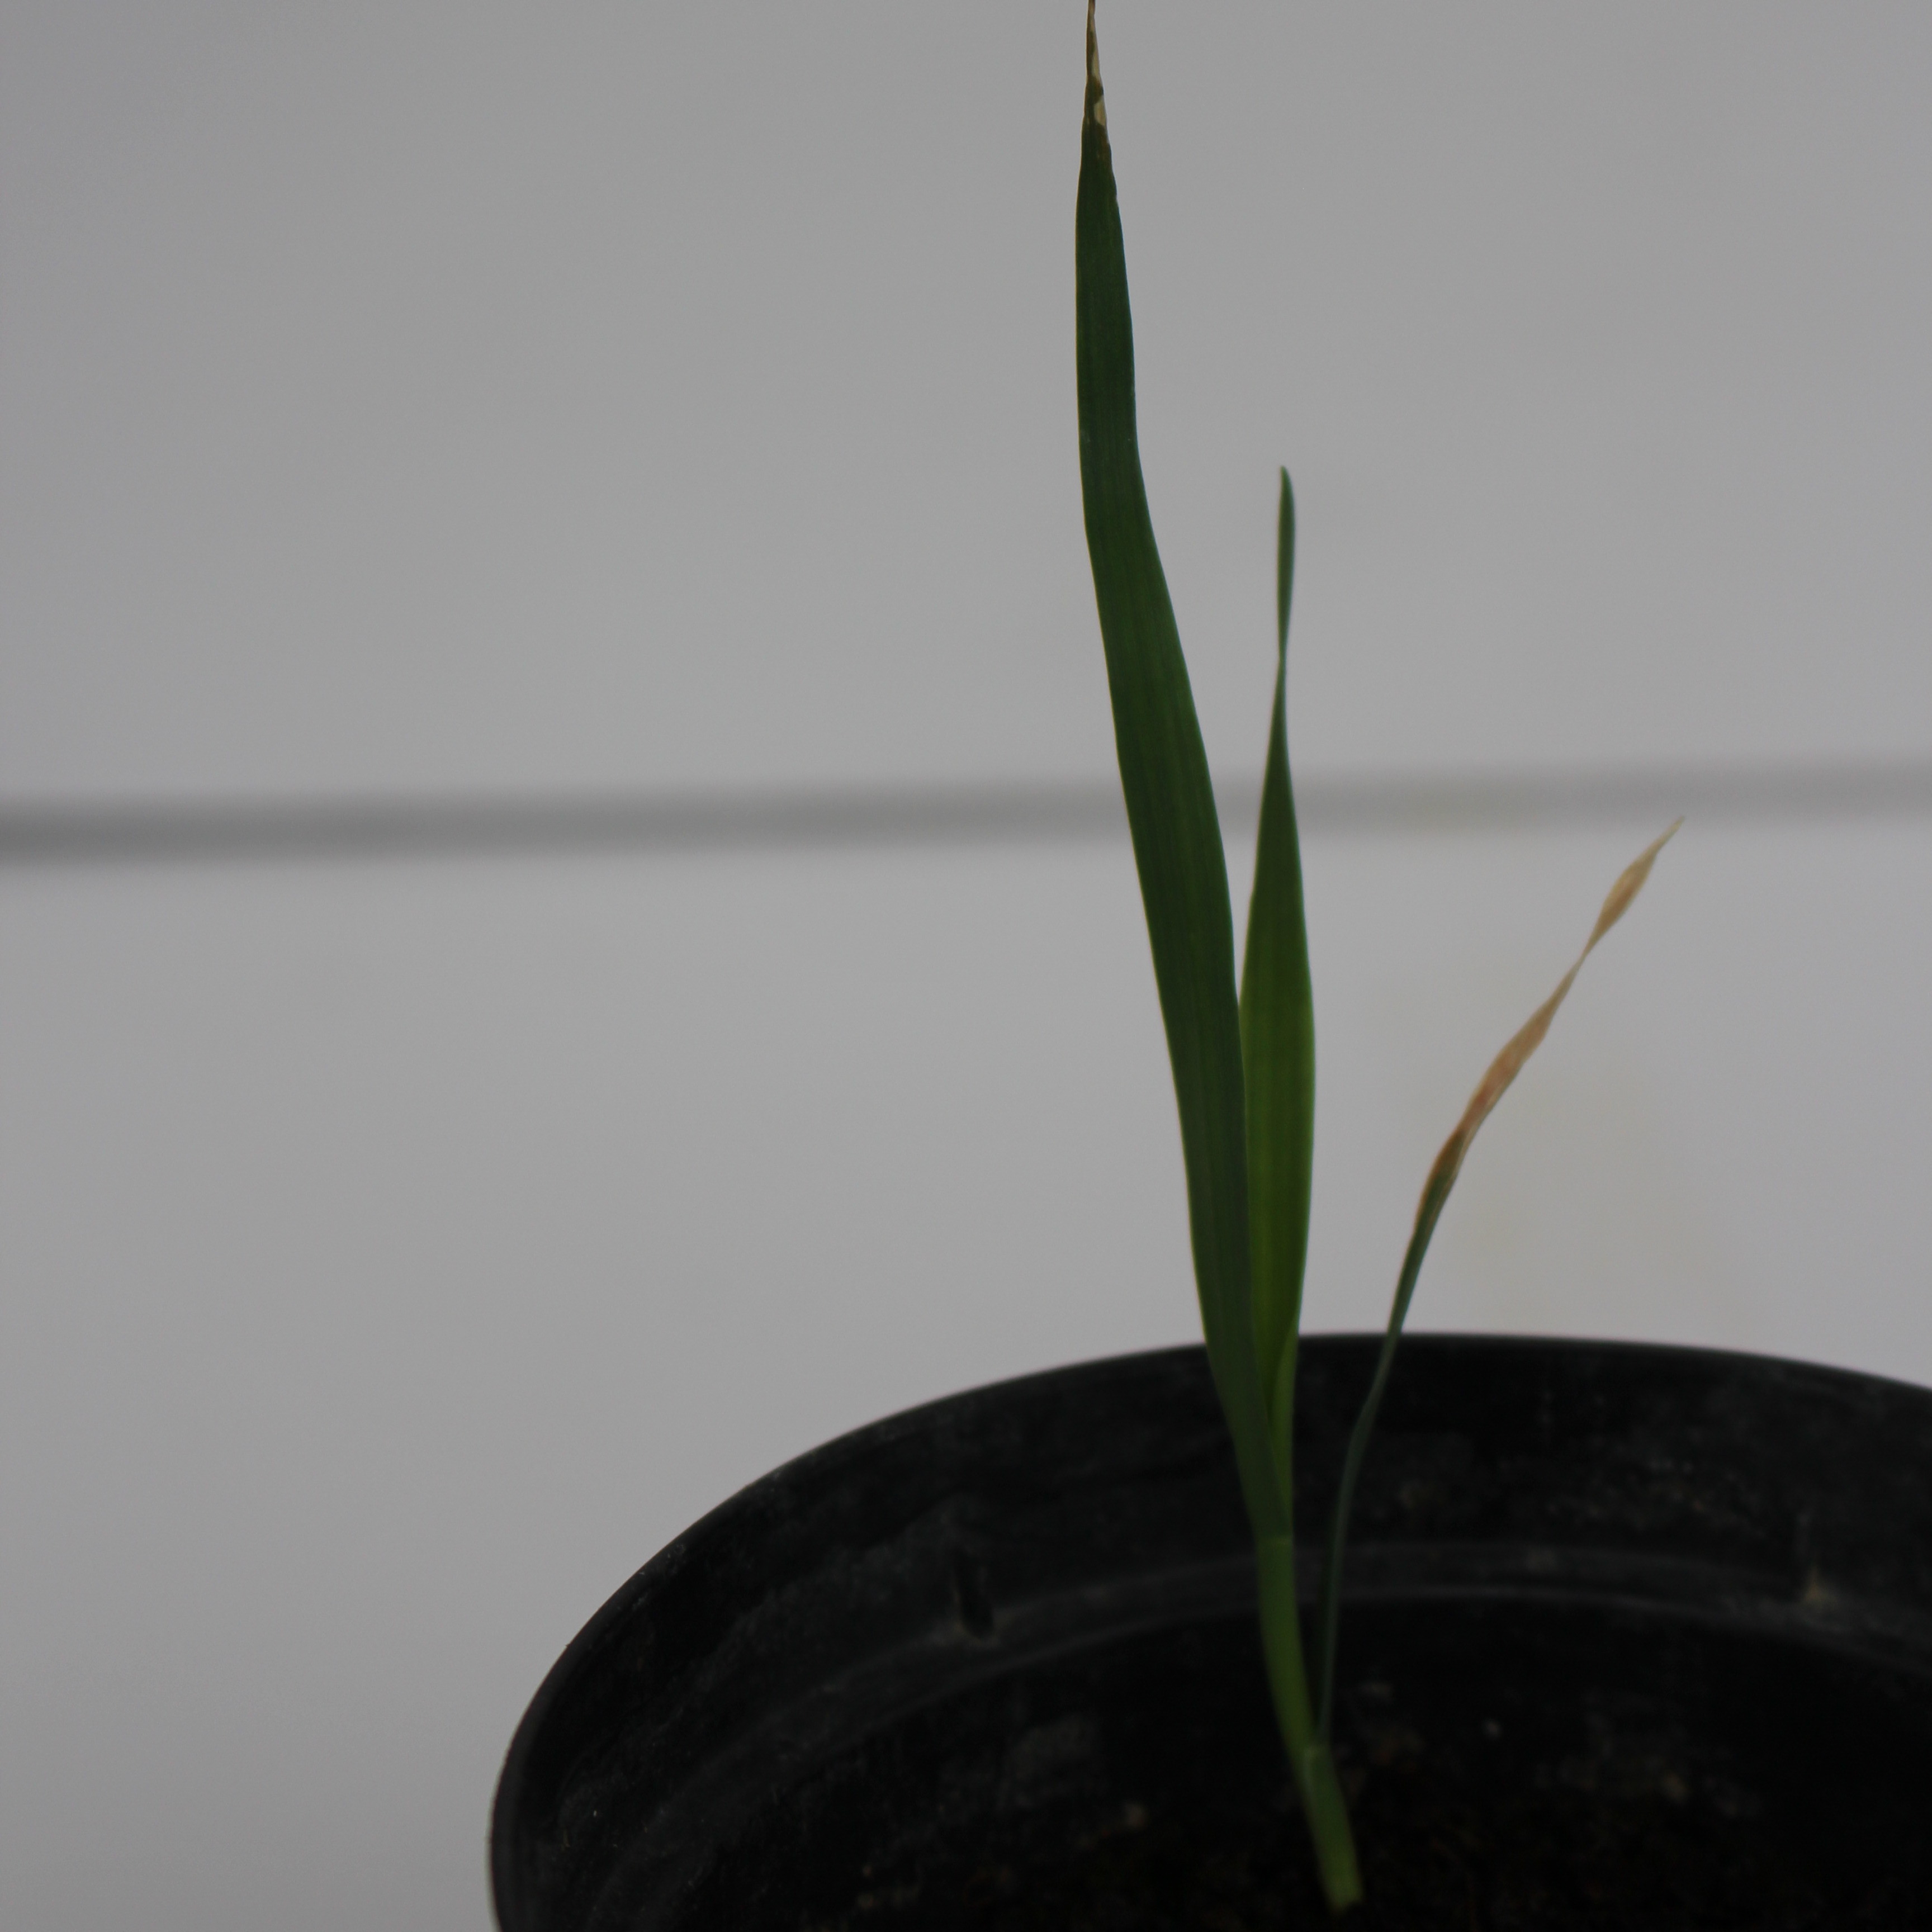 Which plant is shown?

Avena sterilis
